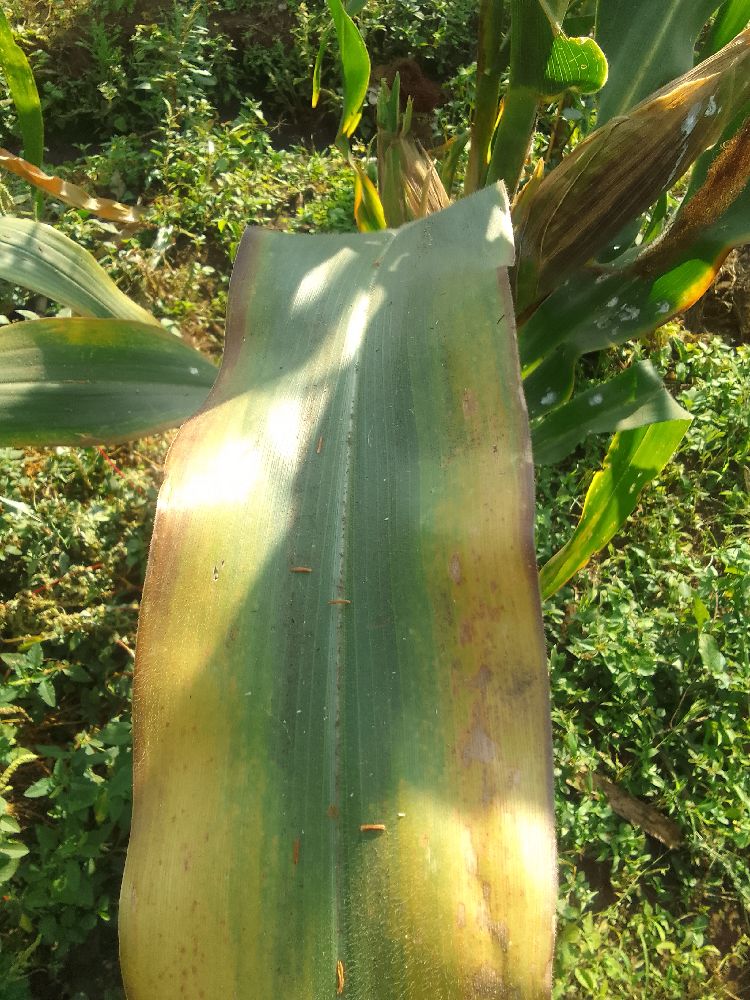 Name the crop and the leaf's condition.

maize, maize lethal necrosis
